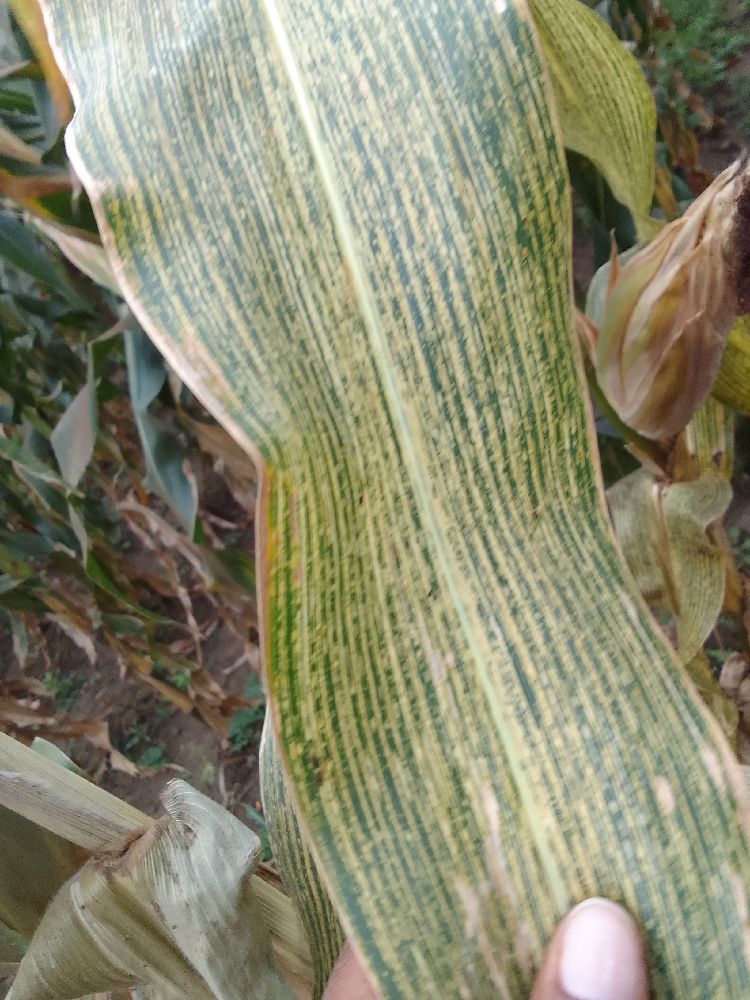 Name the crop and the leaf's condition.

maize, maize streak virus
